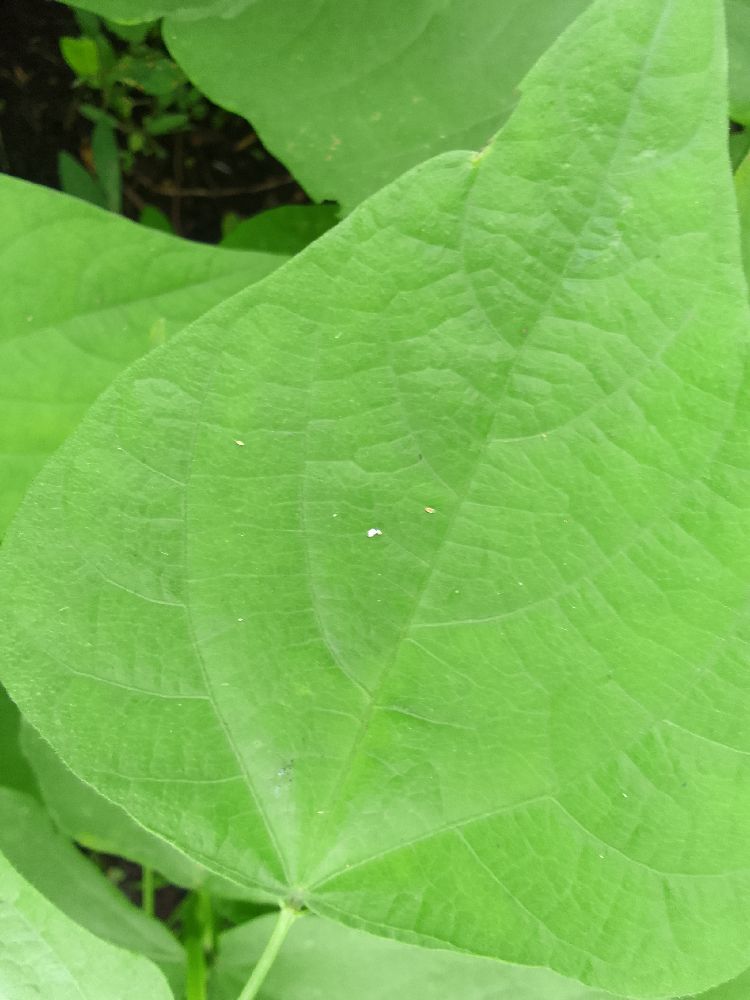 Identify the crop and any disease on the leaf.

common bean, healthy
